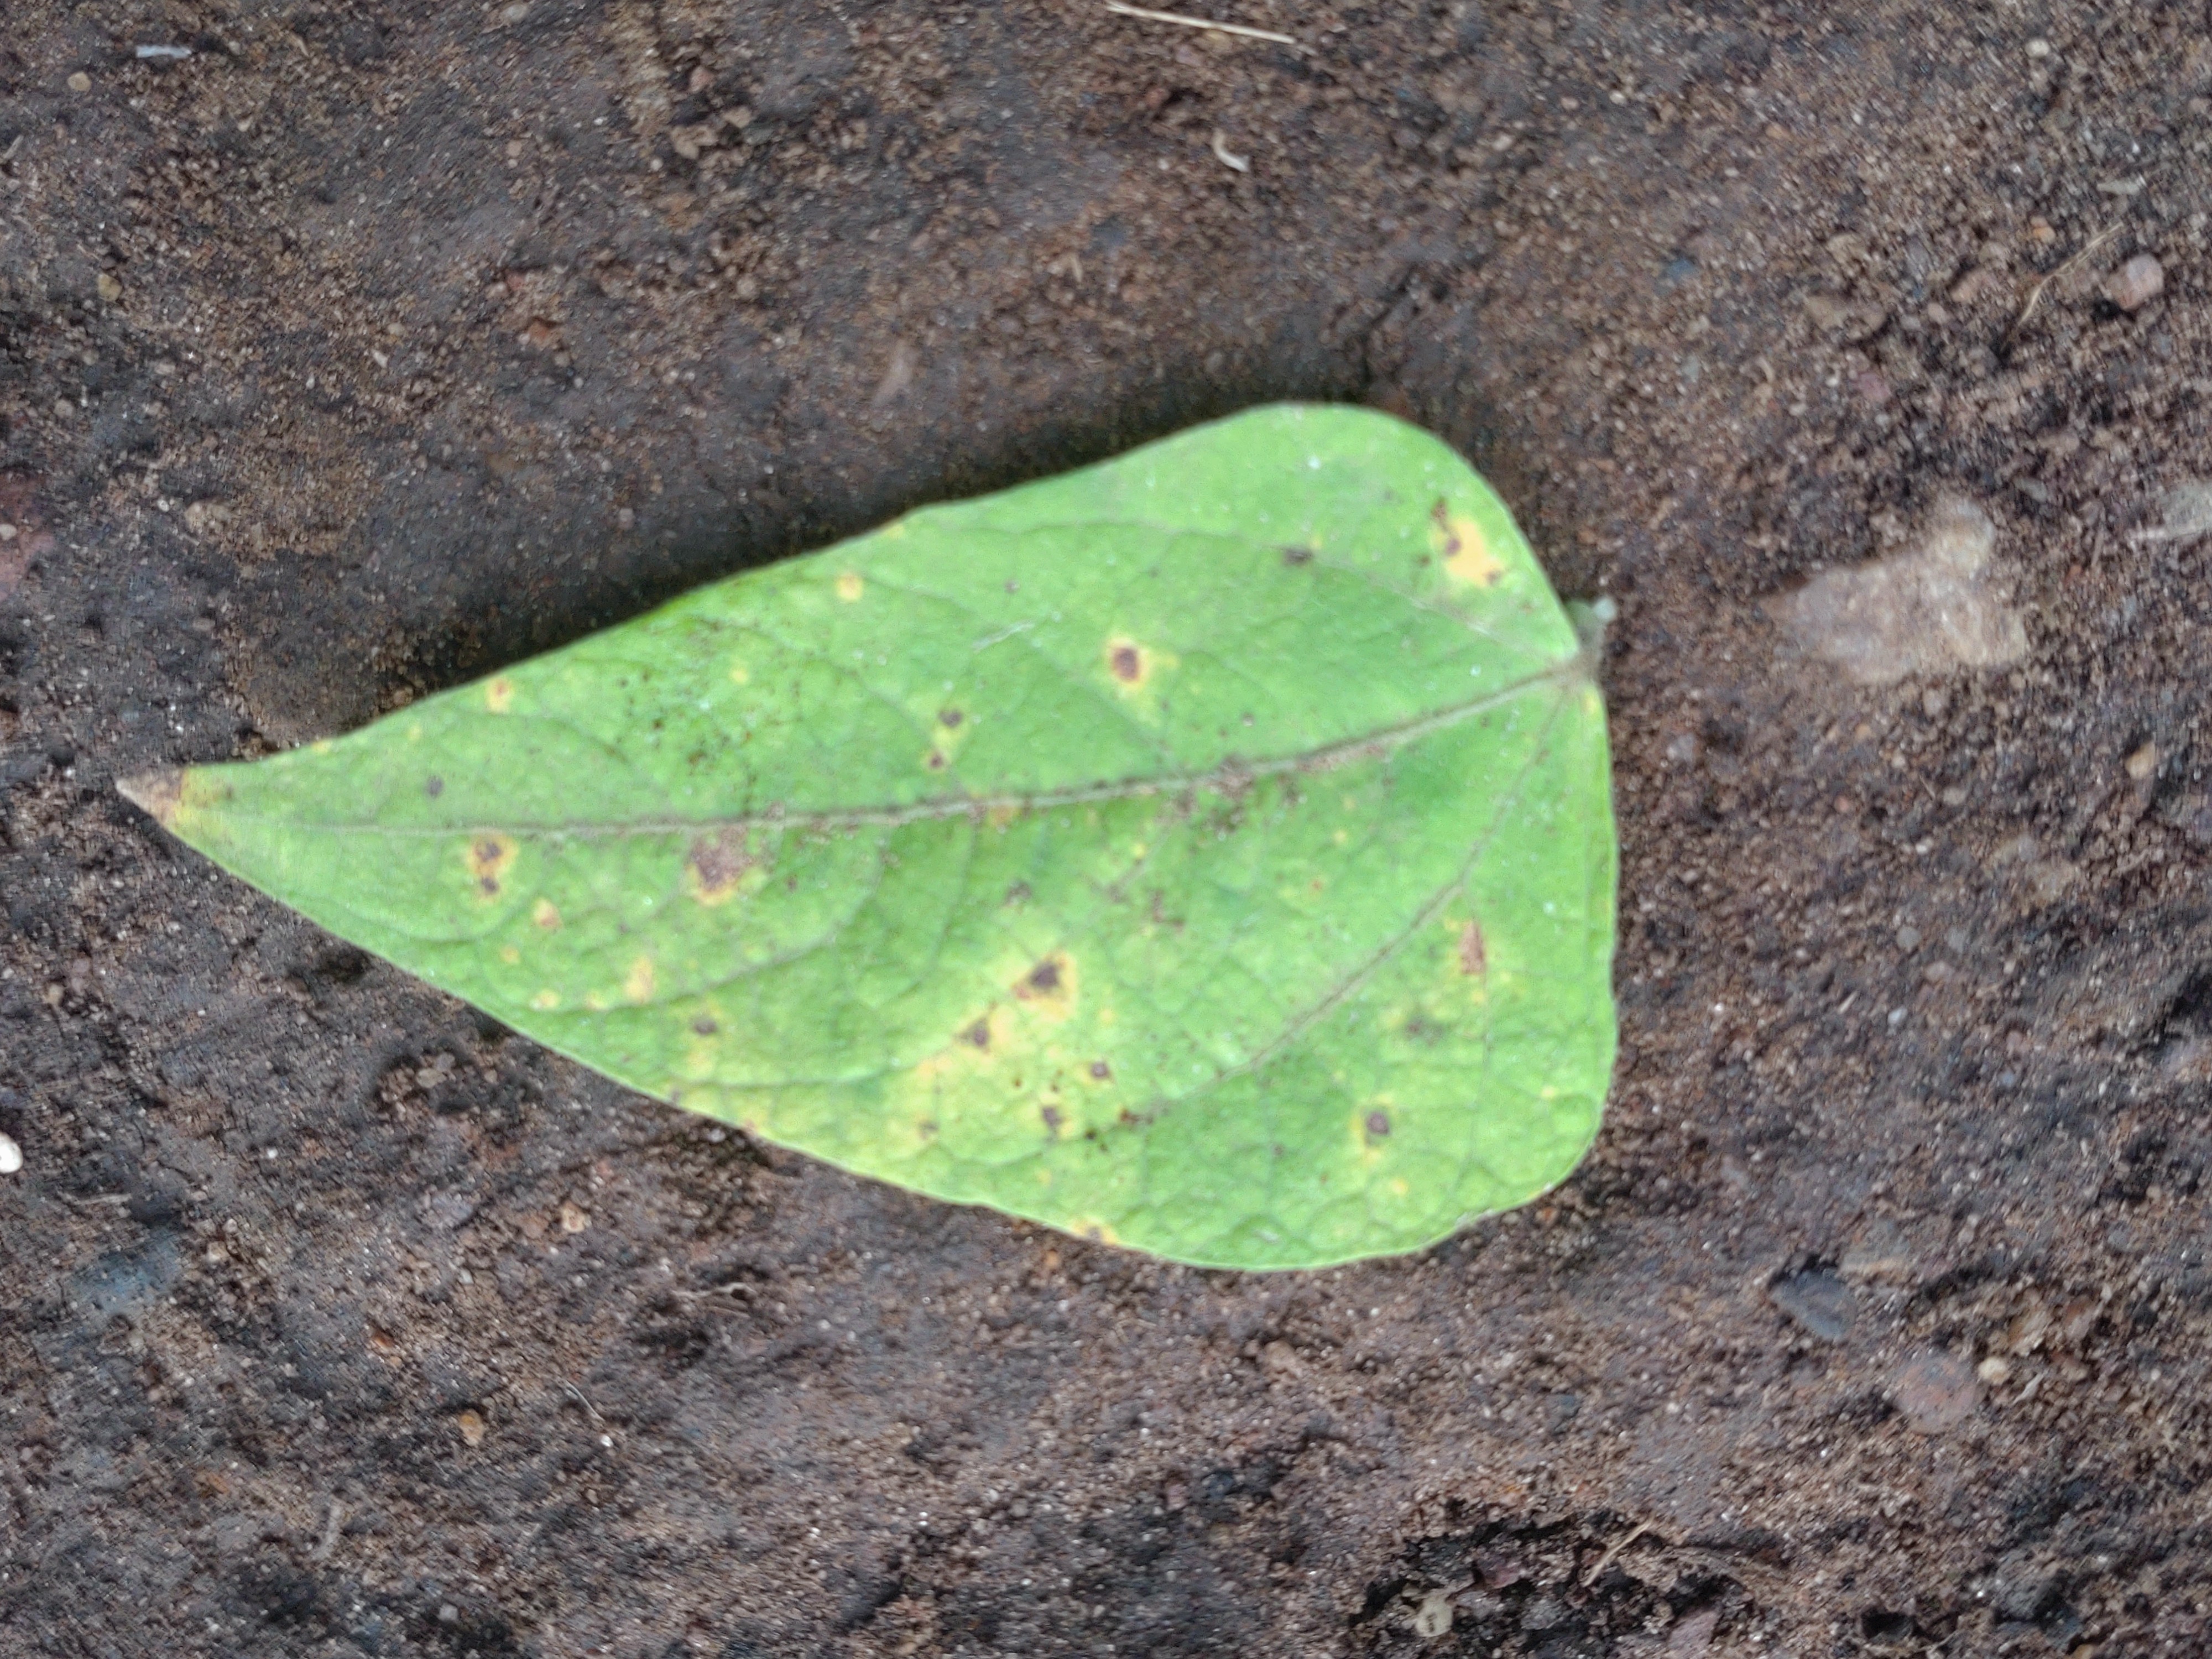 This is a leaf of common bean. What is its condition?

rust
